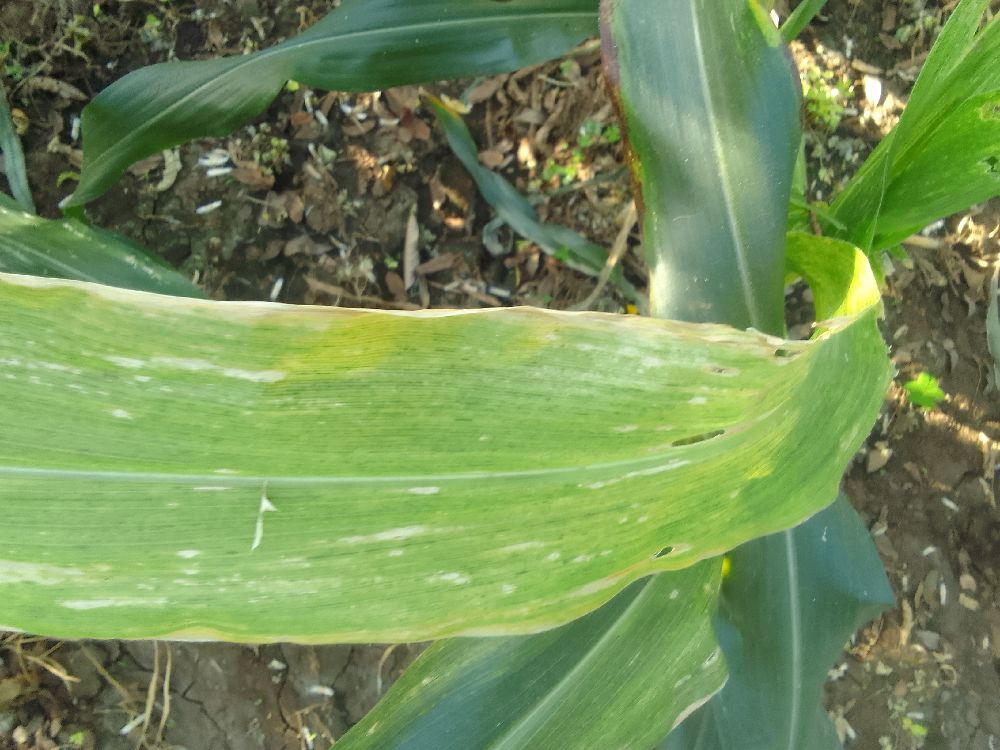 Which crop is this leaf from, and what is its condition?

maize, maize lethal necrosis
